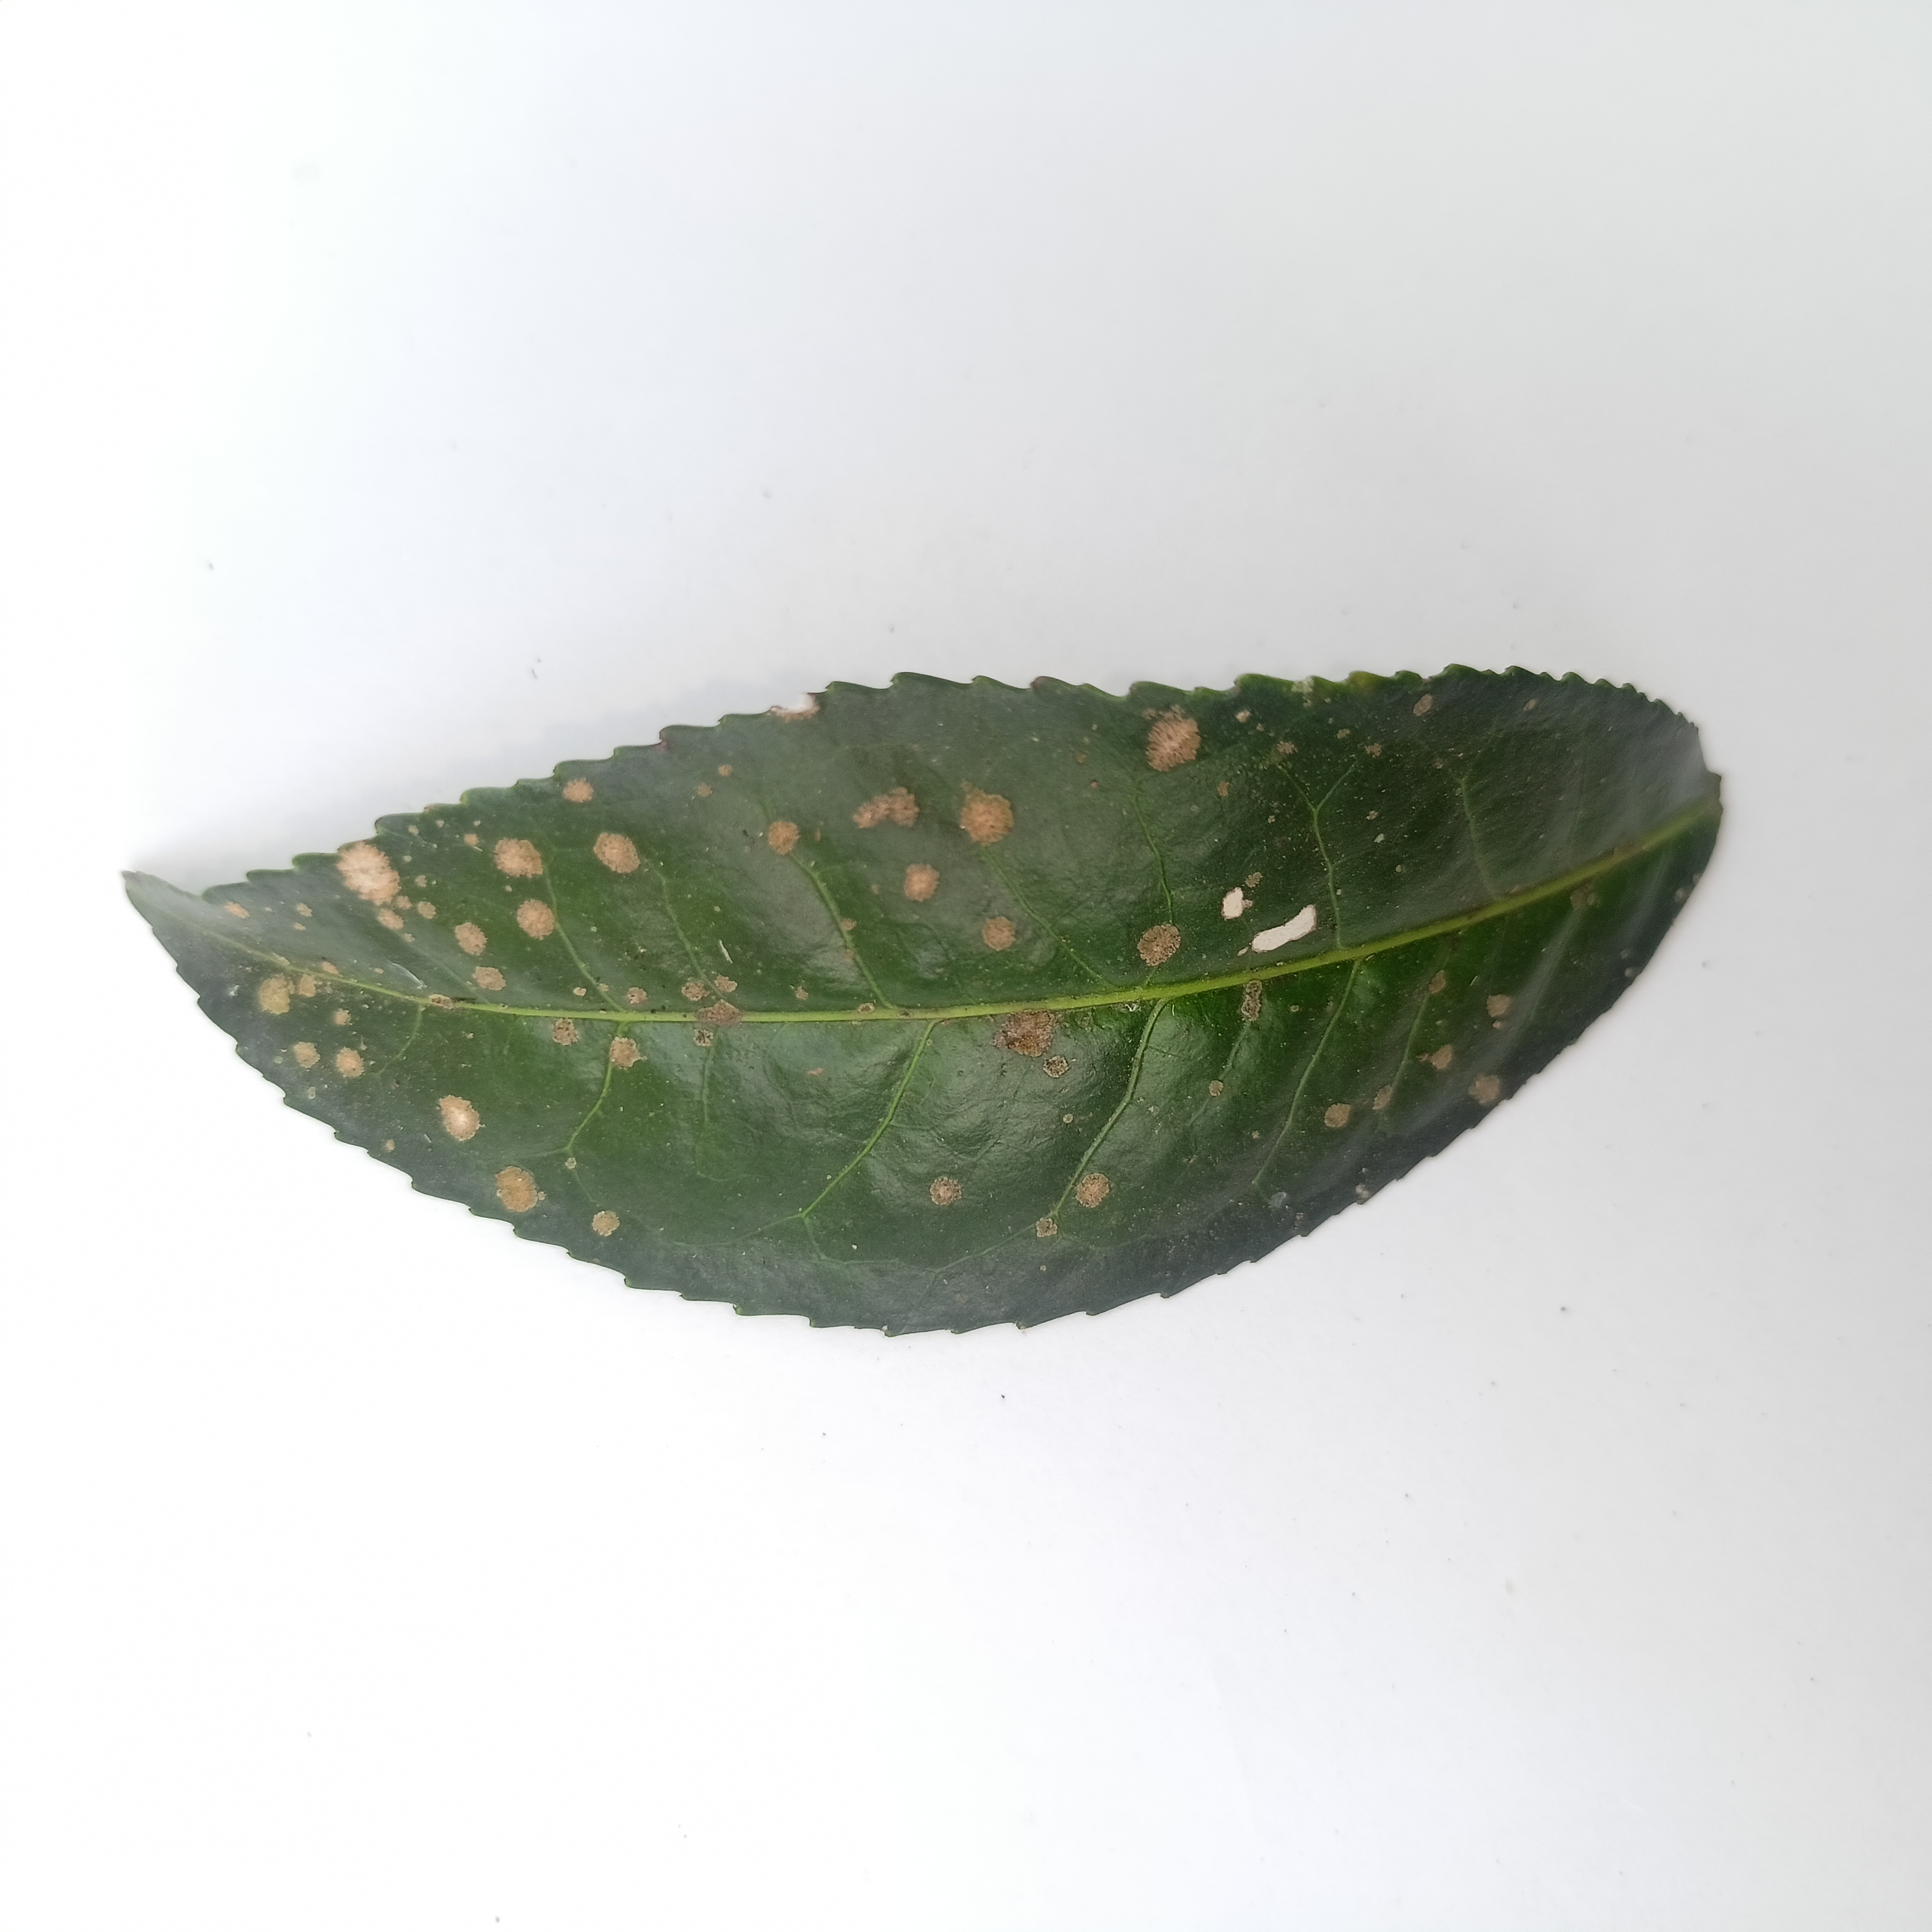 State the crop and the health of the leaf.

tea, algal leaf
